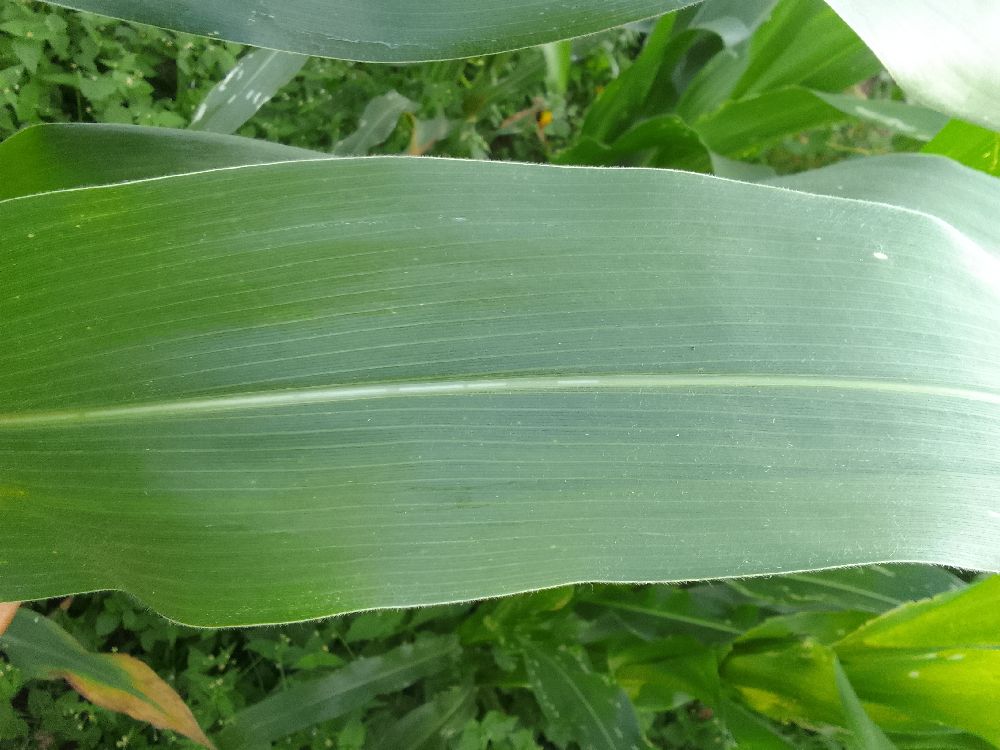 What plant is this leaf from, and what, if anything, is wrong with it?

maize, healthy
